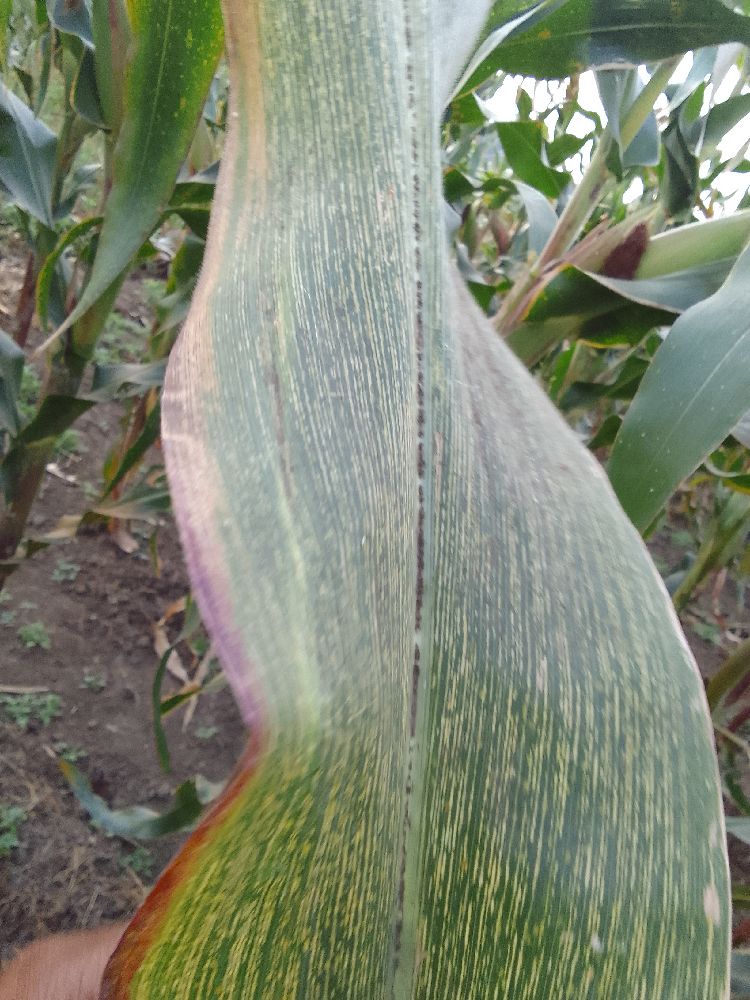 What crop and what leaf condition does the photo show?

maize, maize streak virus
